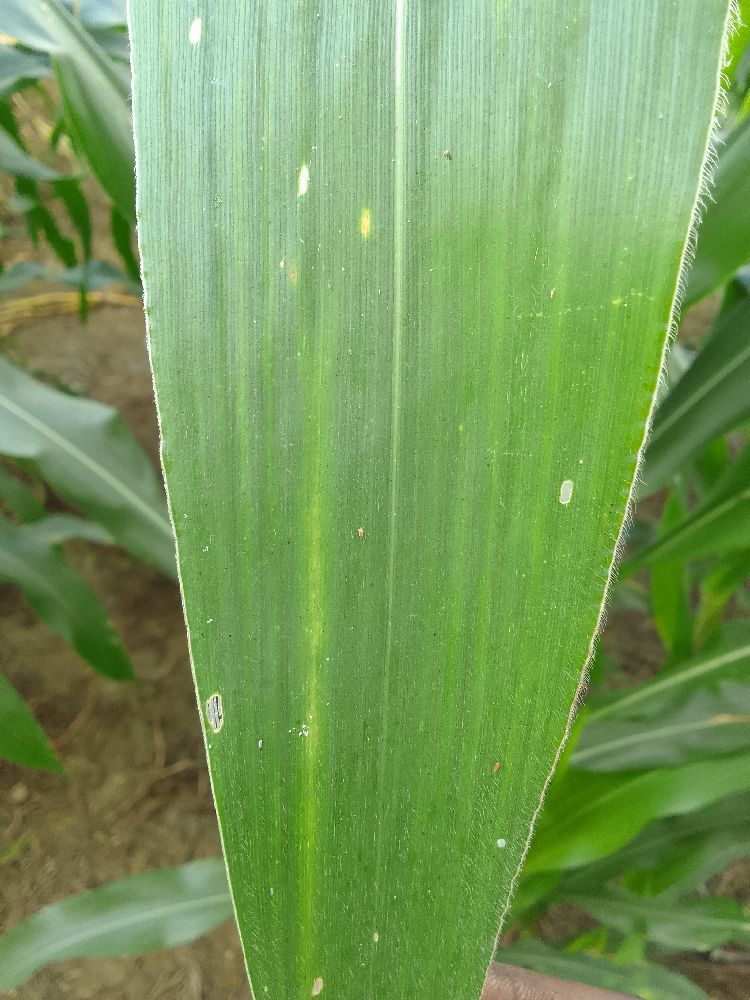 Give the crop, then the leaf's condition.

maize, healthy
